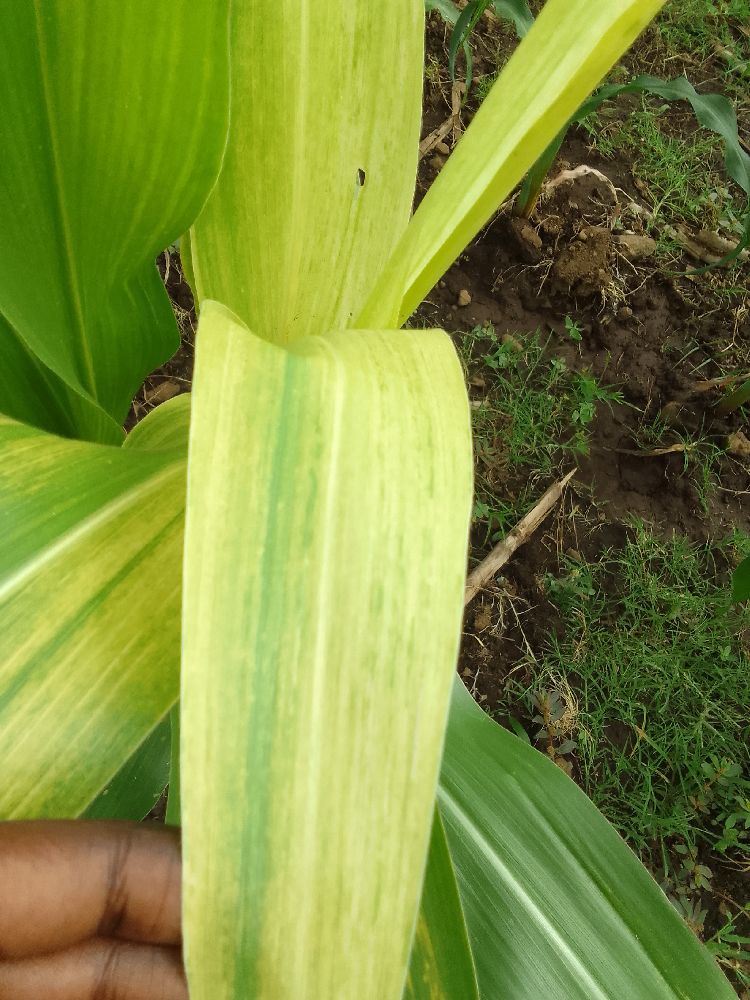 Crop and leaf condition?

maize, maize lethal necrosis
